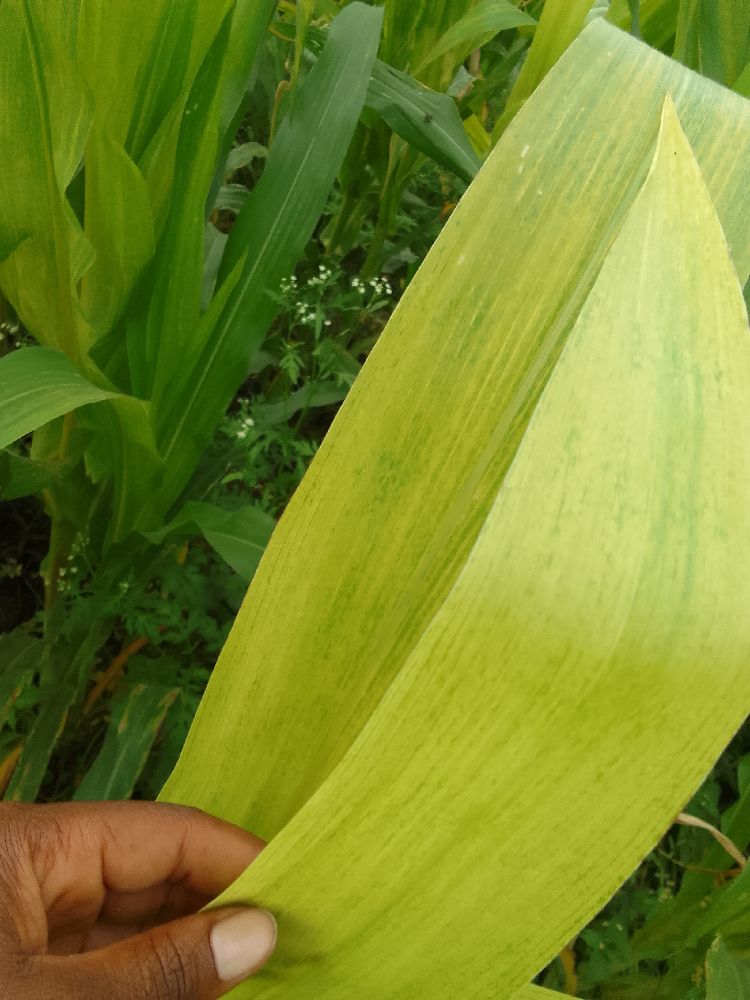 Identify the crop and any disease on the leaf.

maize, maize lethal necrosis
